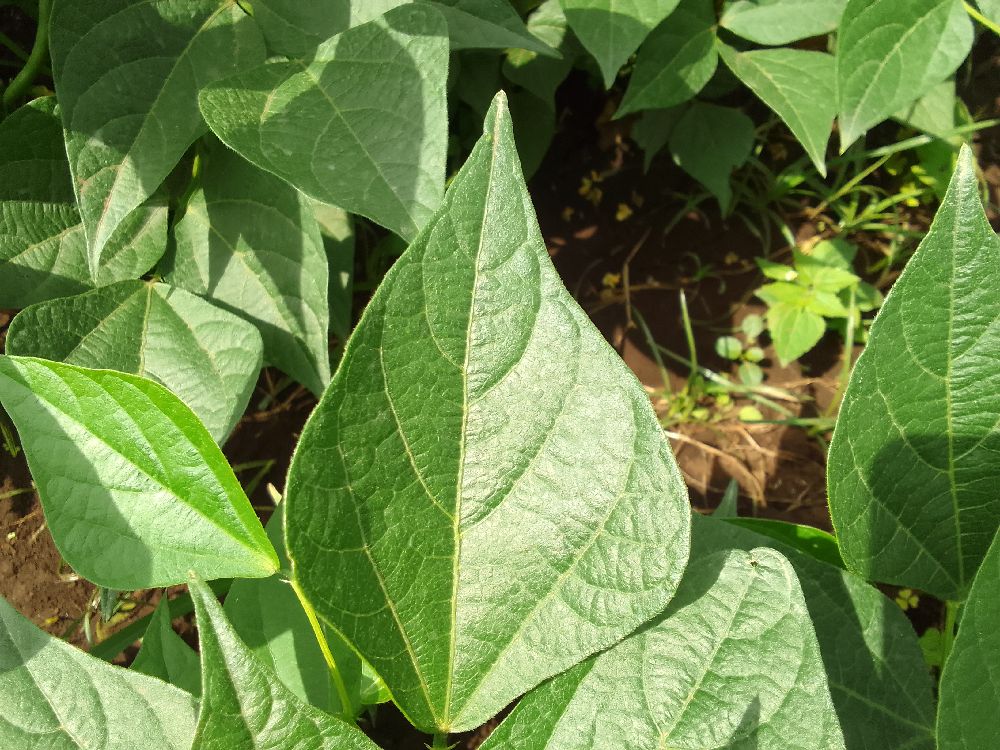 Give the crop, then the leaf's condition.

common bean, healthy
